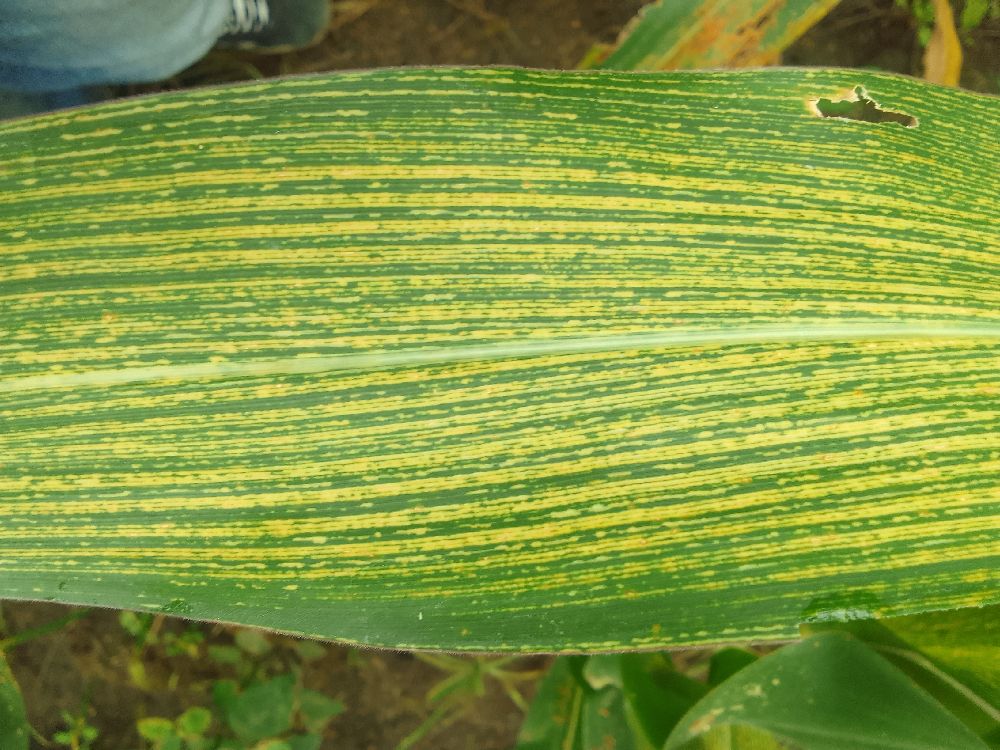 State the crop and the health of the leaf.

maize, maize streak virus
